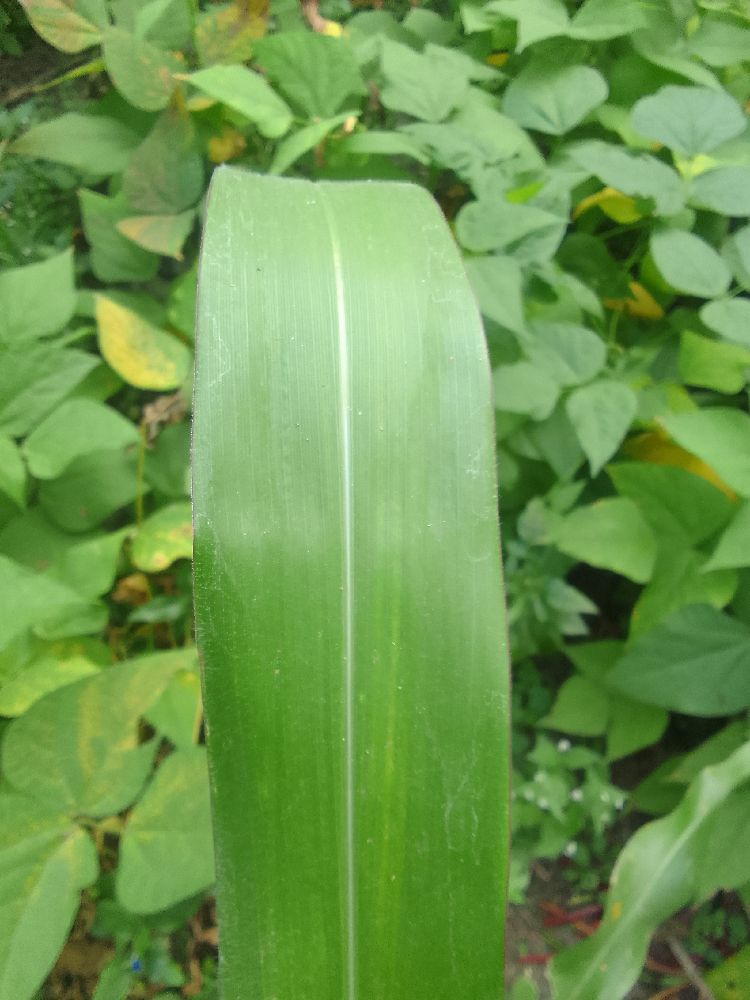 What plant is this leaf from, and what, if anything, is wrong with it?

maize, healthy
